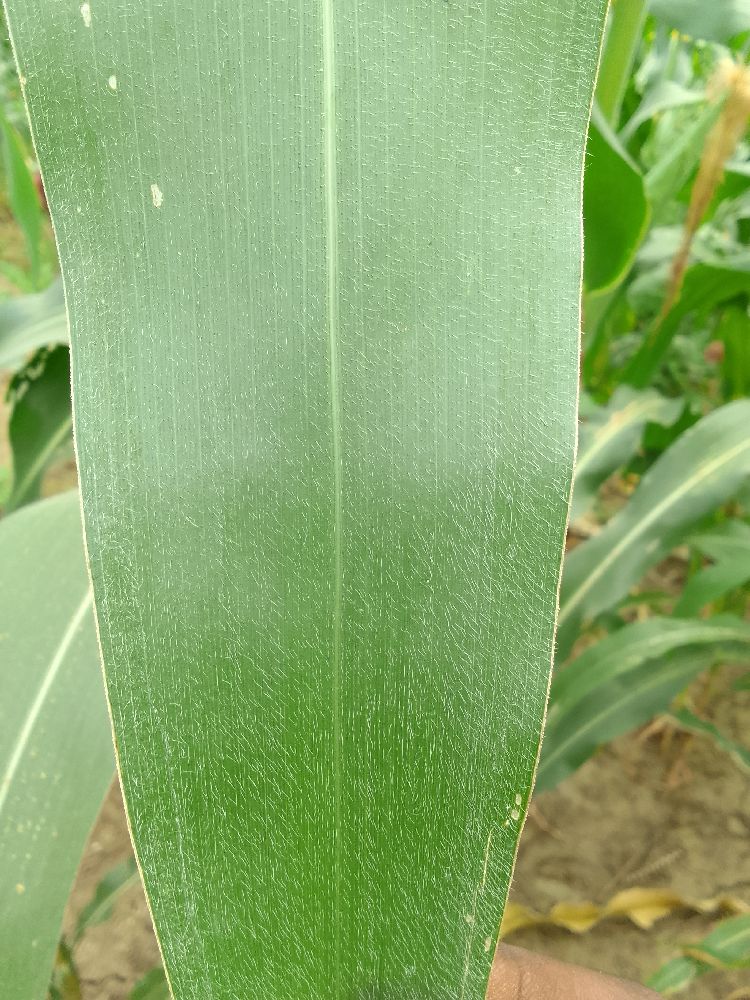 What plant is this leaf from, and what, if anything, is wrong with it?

maize, healthy
